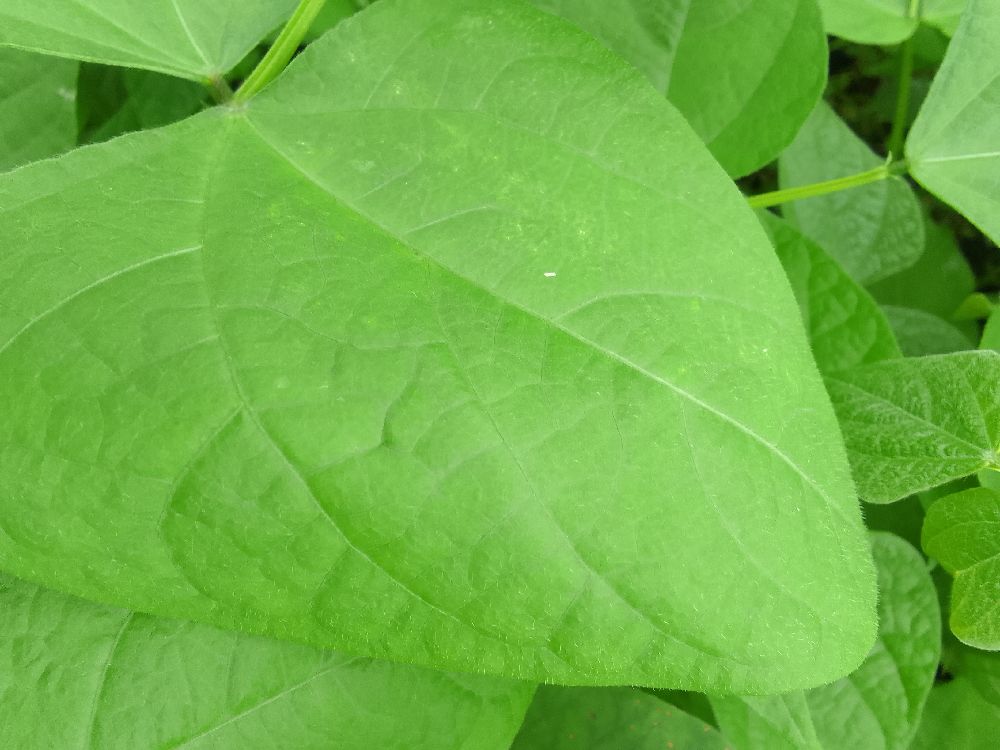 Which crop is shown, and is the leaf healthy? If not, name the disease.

common bean, healthy
